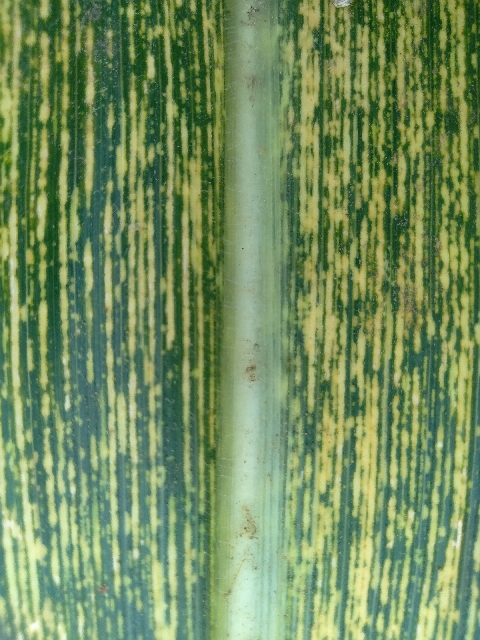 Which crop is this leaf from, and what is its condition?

maize, maize streak virus
